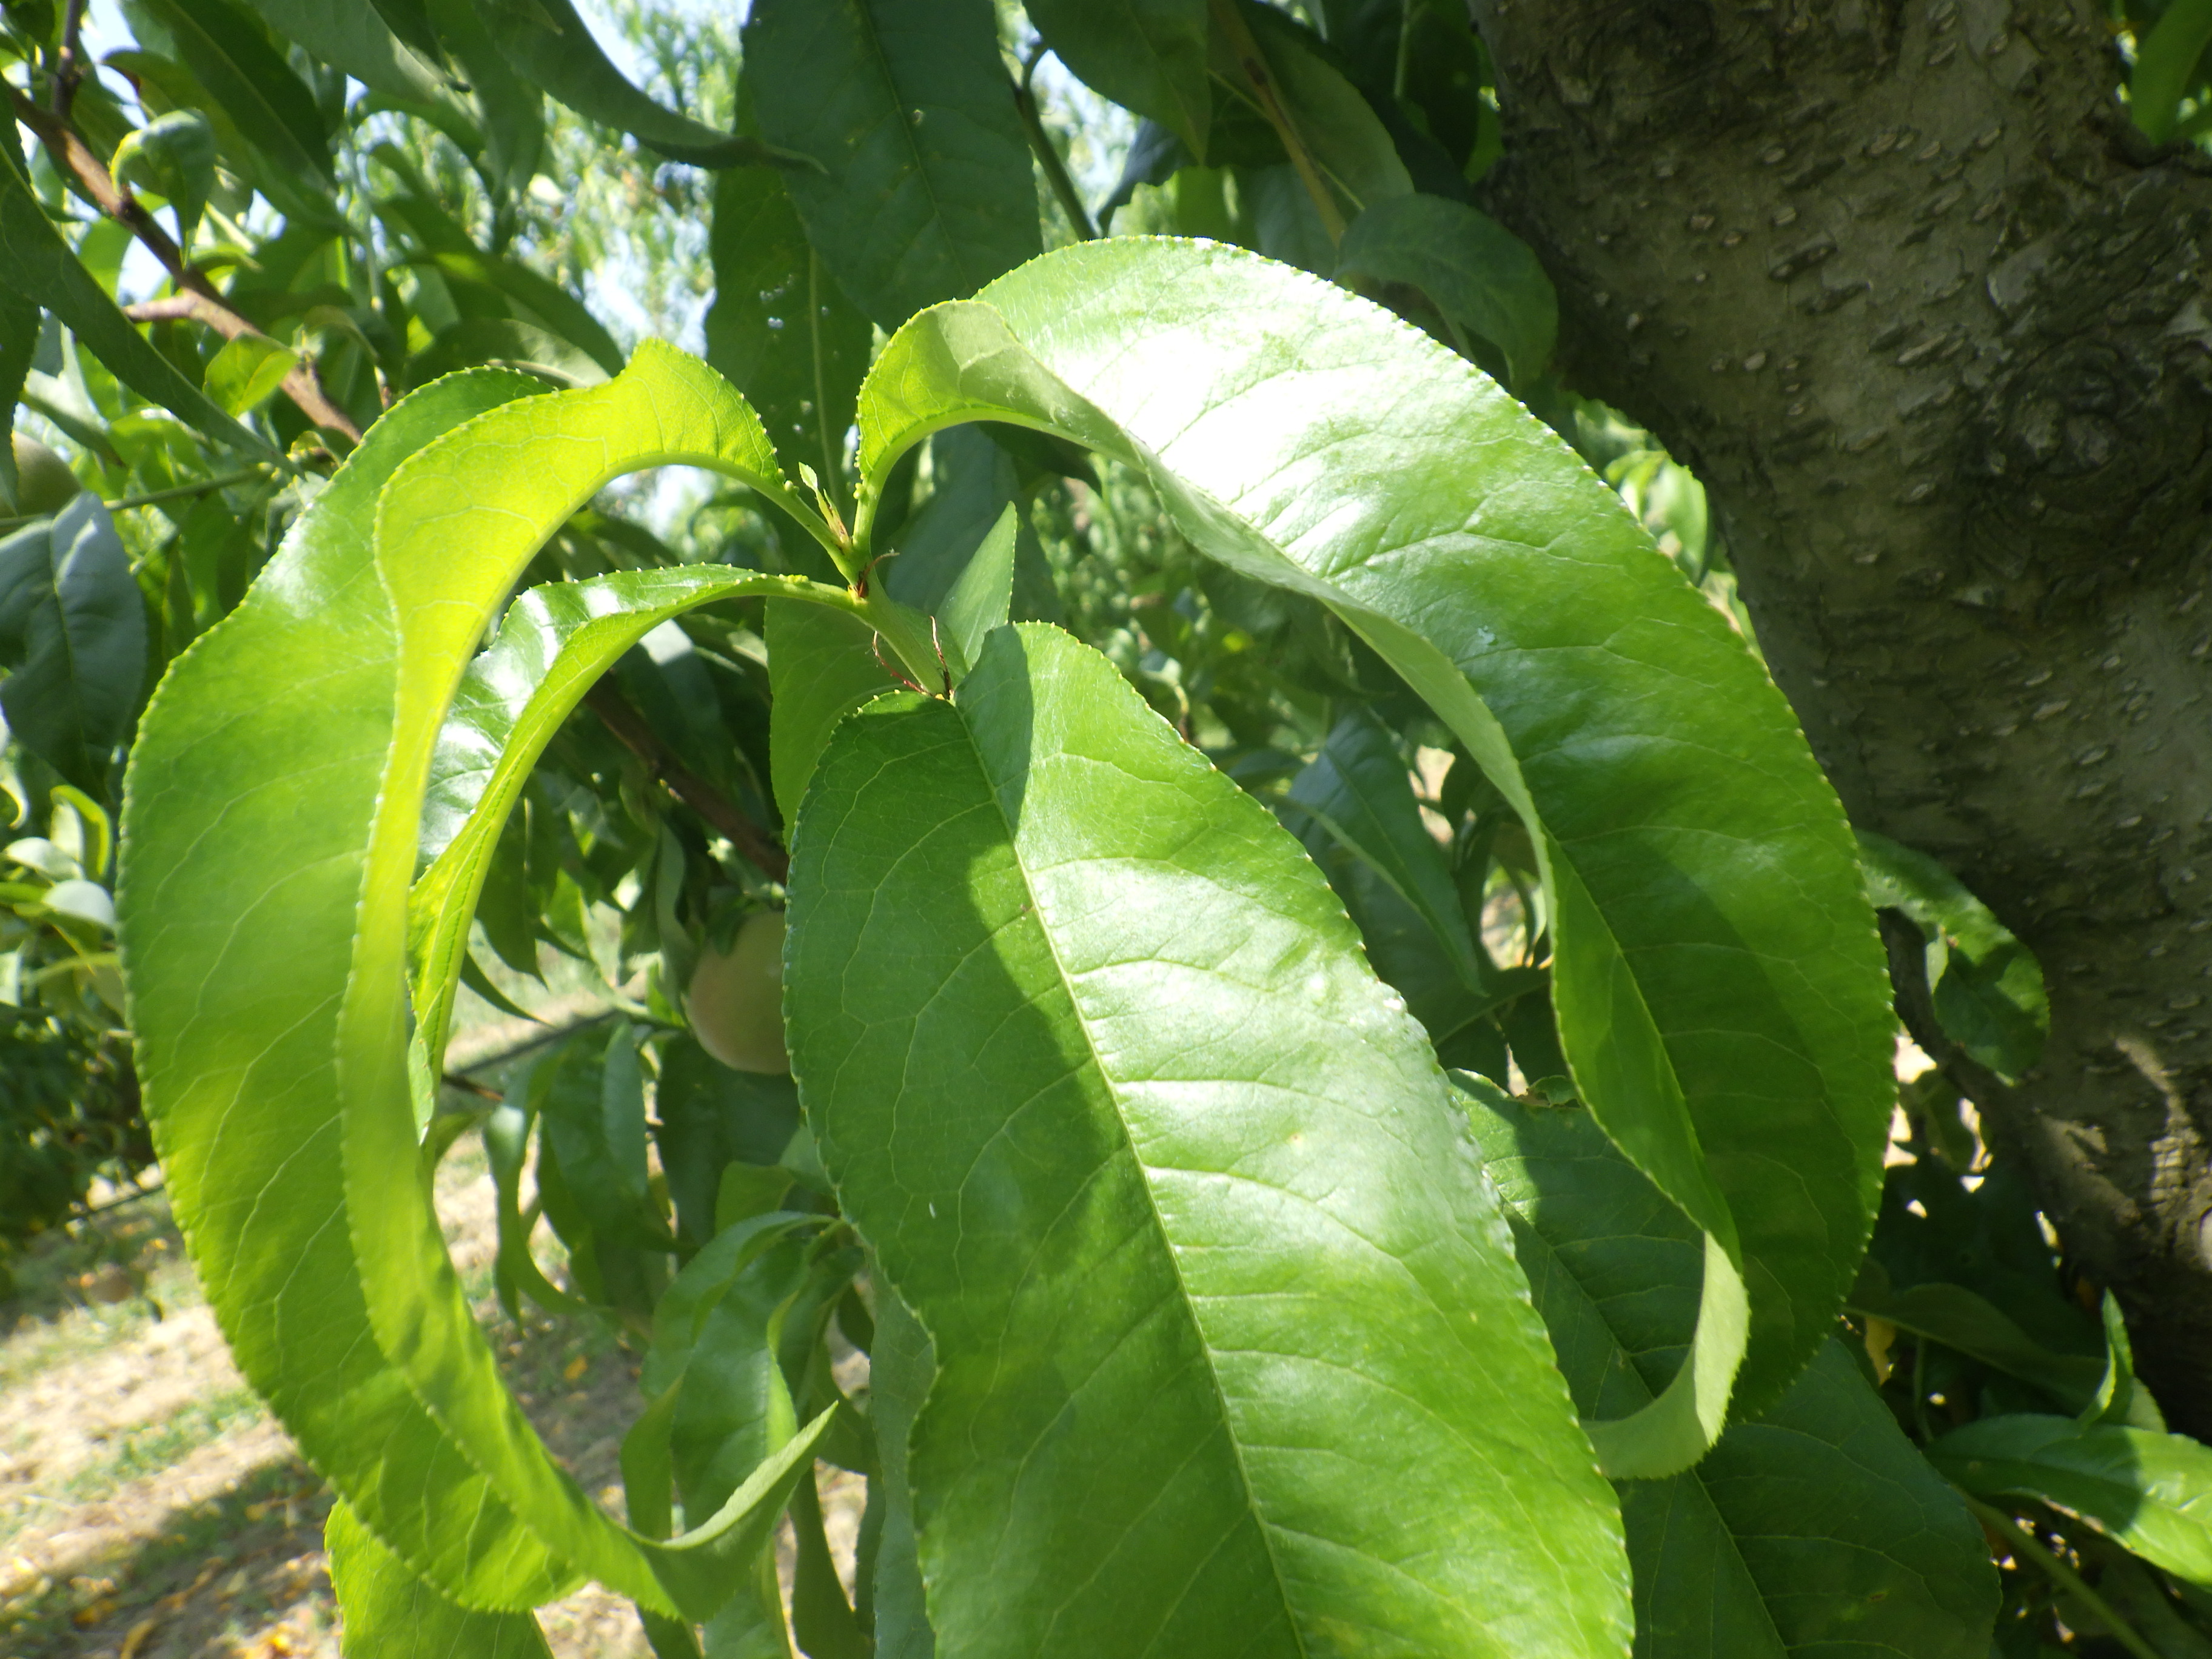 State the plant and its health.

peach, shot hole disease
